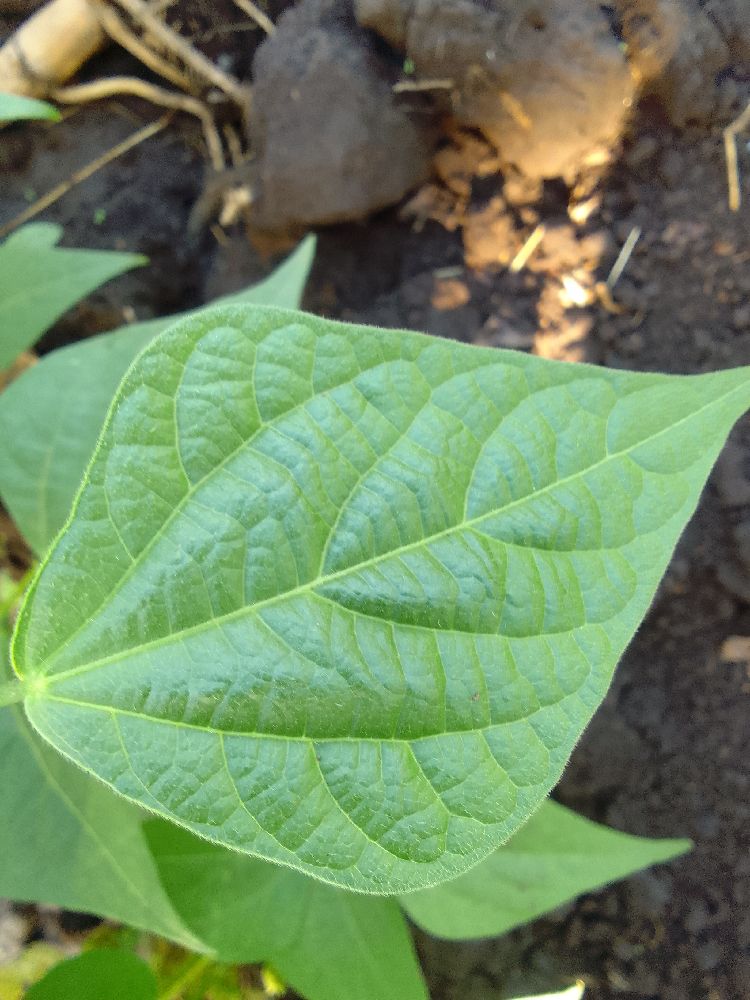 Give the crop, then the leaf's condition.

common bean, healthy
